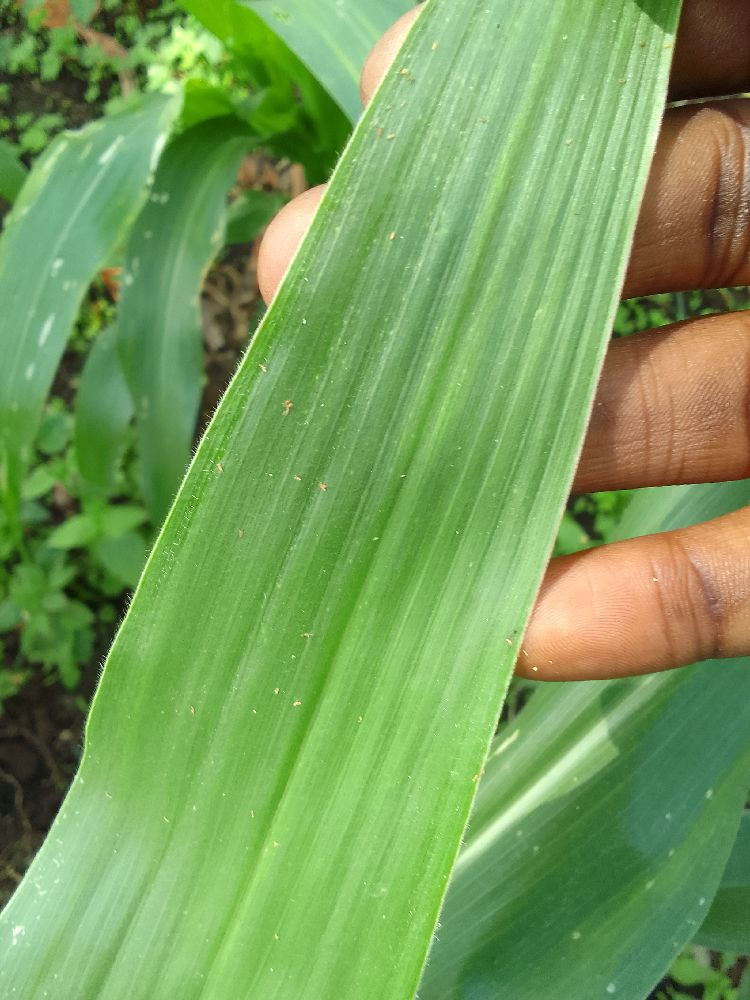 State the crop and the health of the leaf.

maize, healthy
